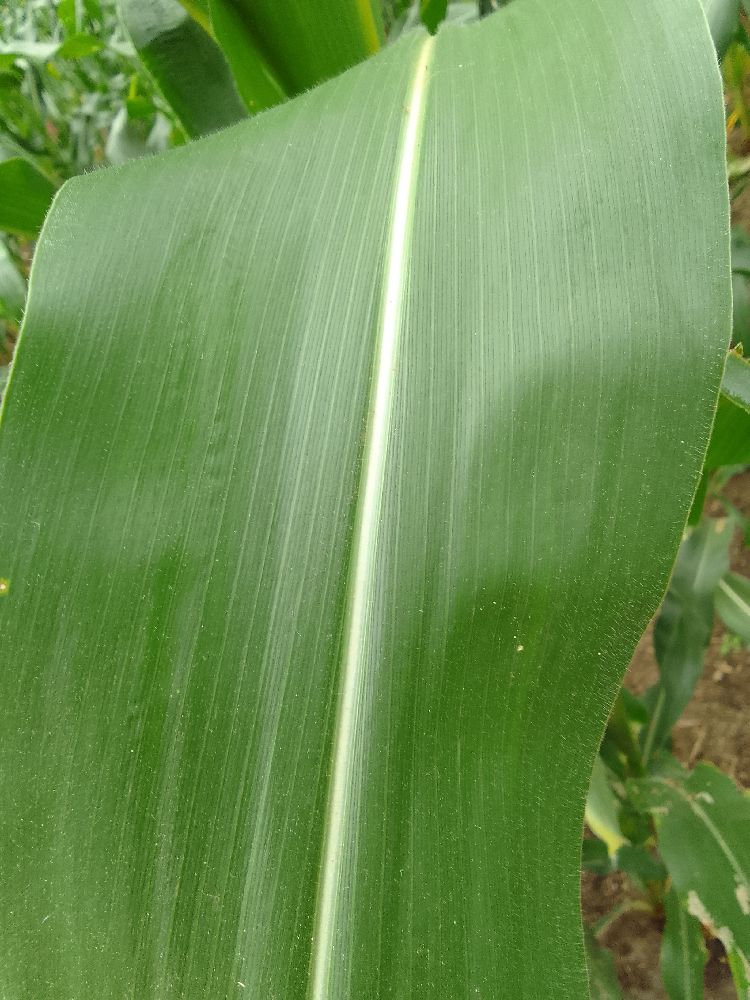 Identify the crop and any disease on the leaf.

maize, healthy
